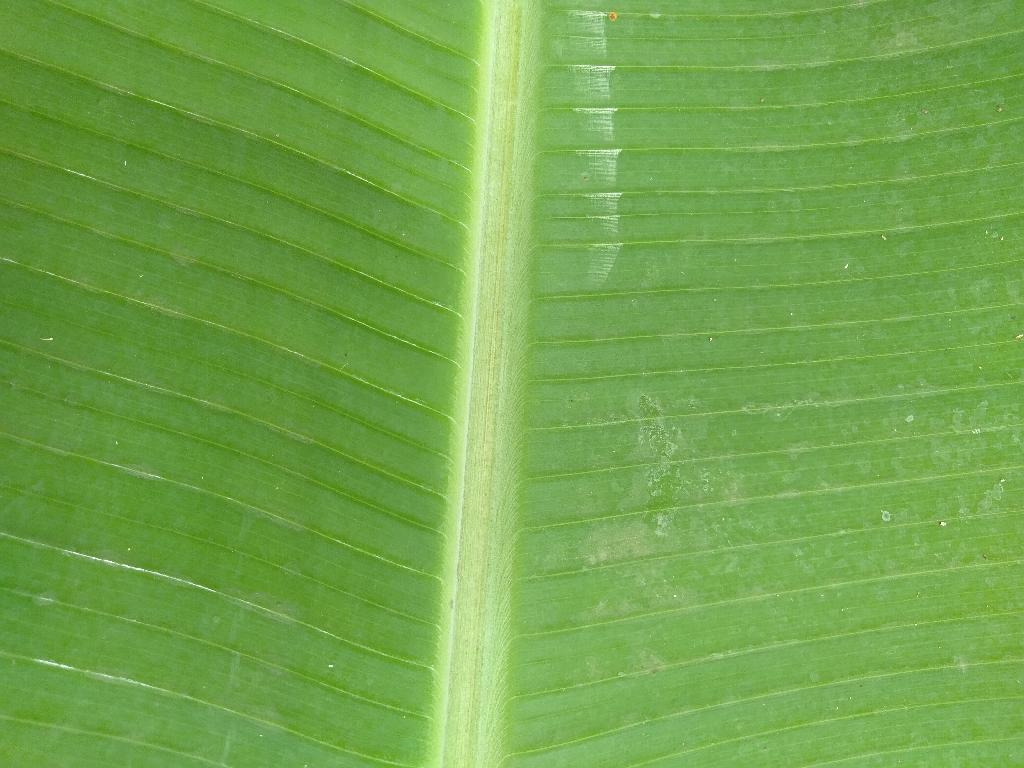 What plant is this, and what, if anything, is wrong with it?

banana, healthy
